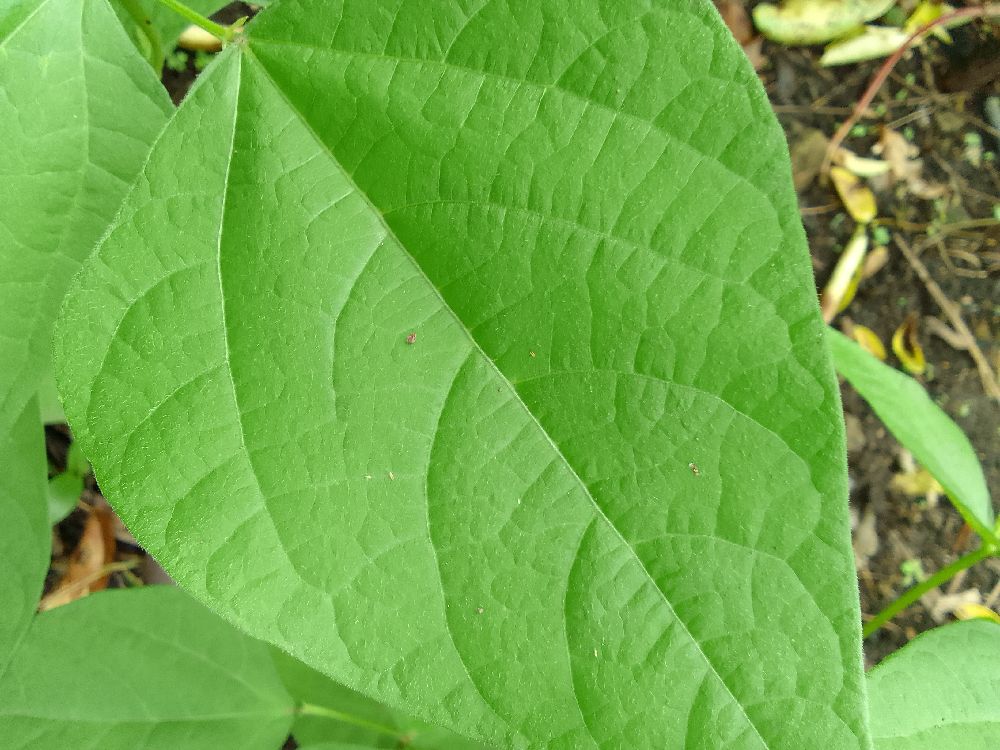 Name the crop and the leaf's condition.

common bean, healthy
